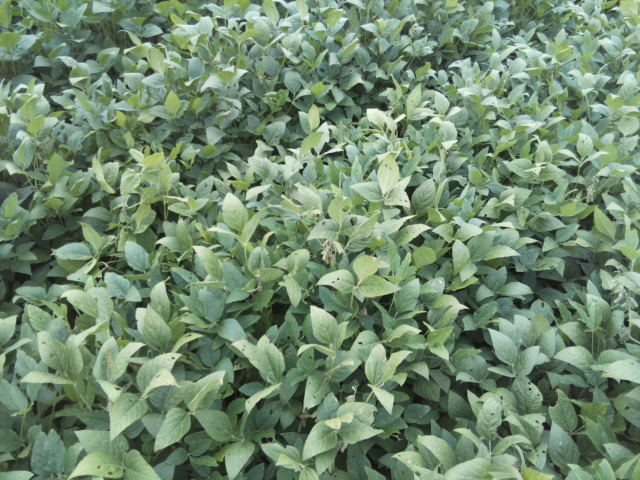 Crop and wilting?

soybean, leaflets folding inward at secondary pulvinus with no turgor loss in leaflets or petioles
